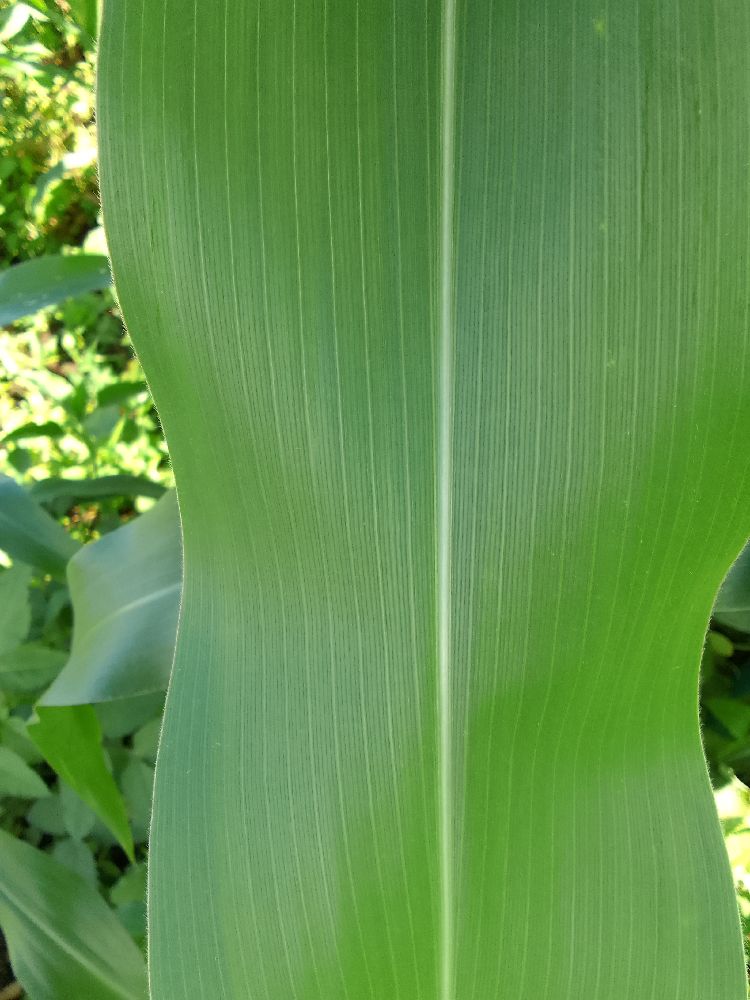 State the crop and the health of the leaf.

maize, healthy
